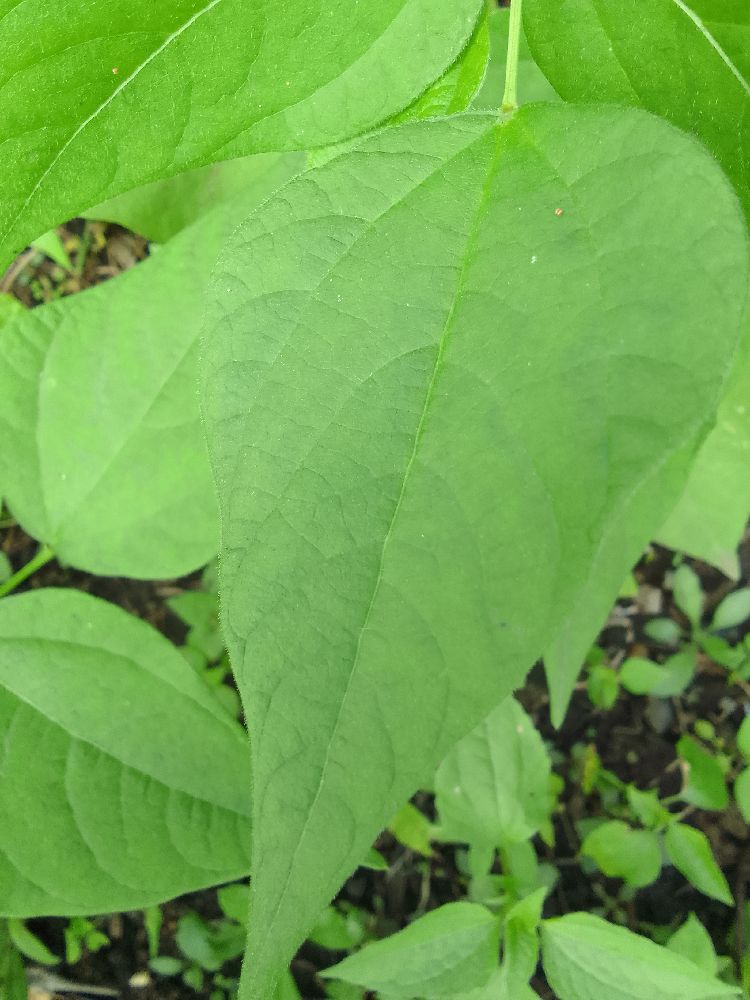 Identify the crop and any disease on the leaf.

common bean, healthy
